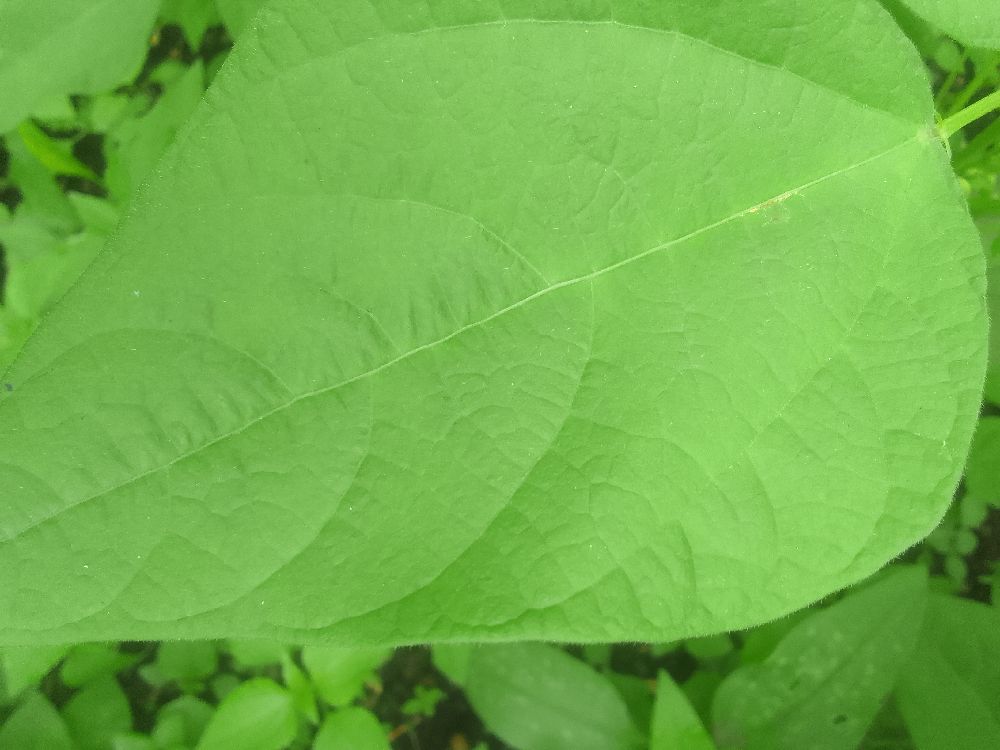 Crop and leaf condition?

common bean, healthy
